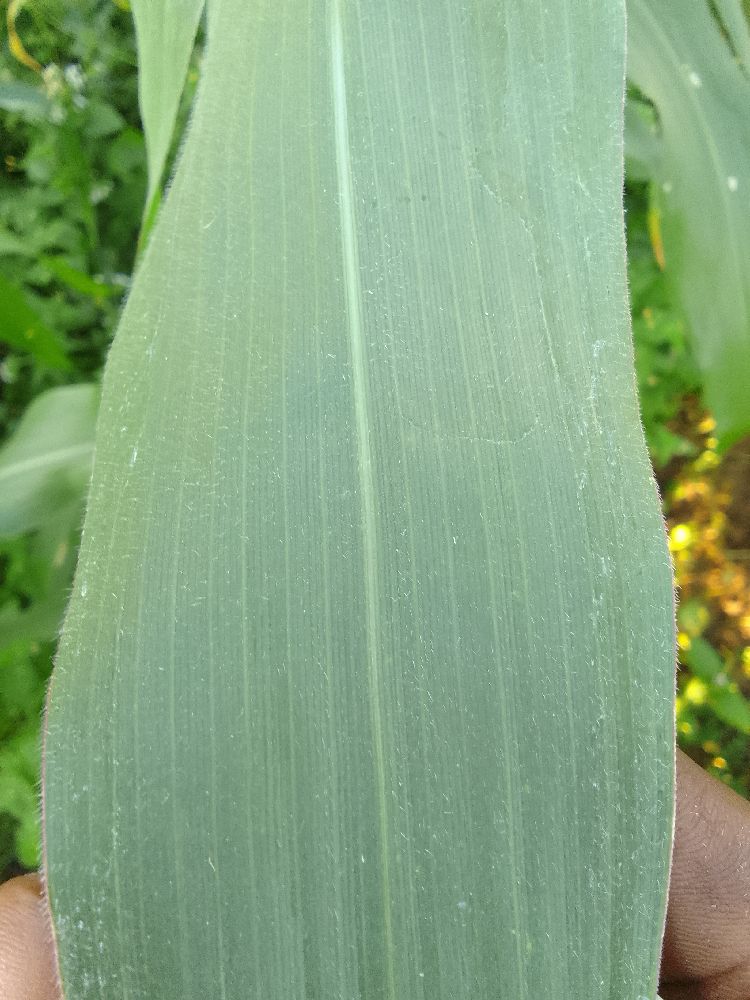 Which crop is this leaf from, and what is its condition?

maize, healthy
